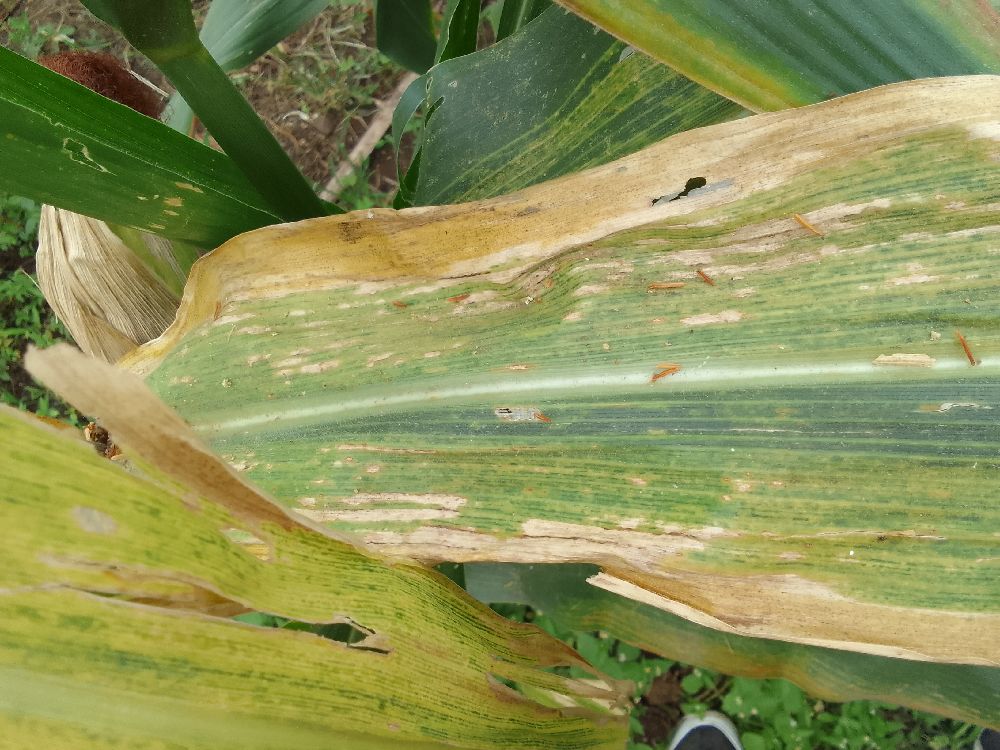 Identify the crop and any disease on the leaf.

maize, maize lethal necrosis
